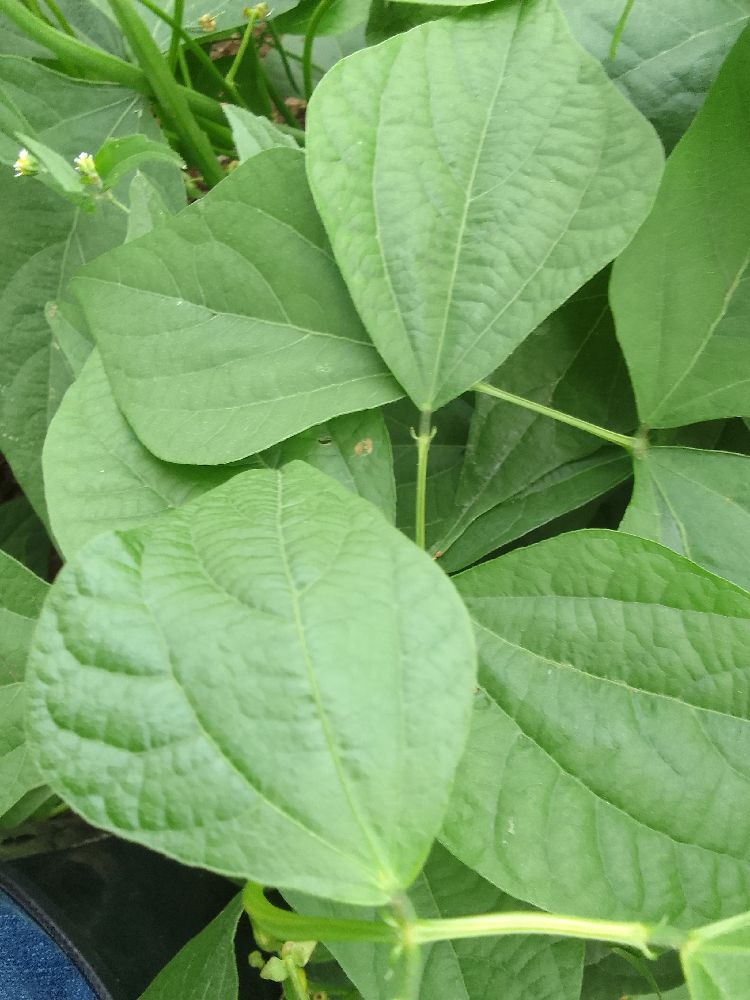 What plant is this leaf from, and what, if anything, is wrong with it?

common bean, healthy
